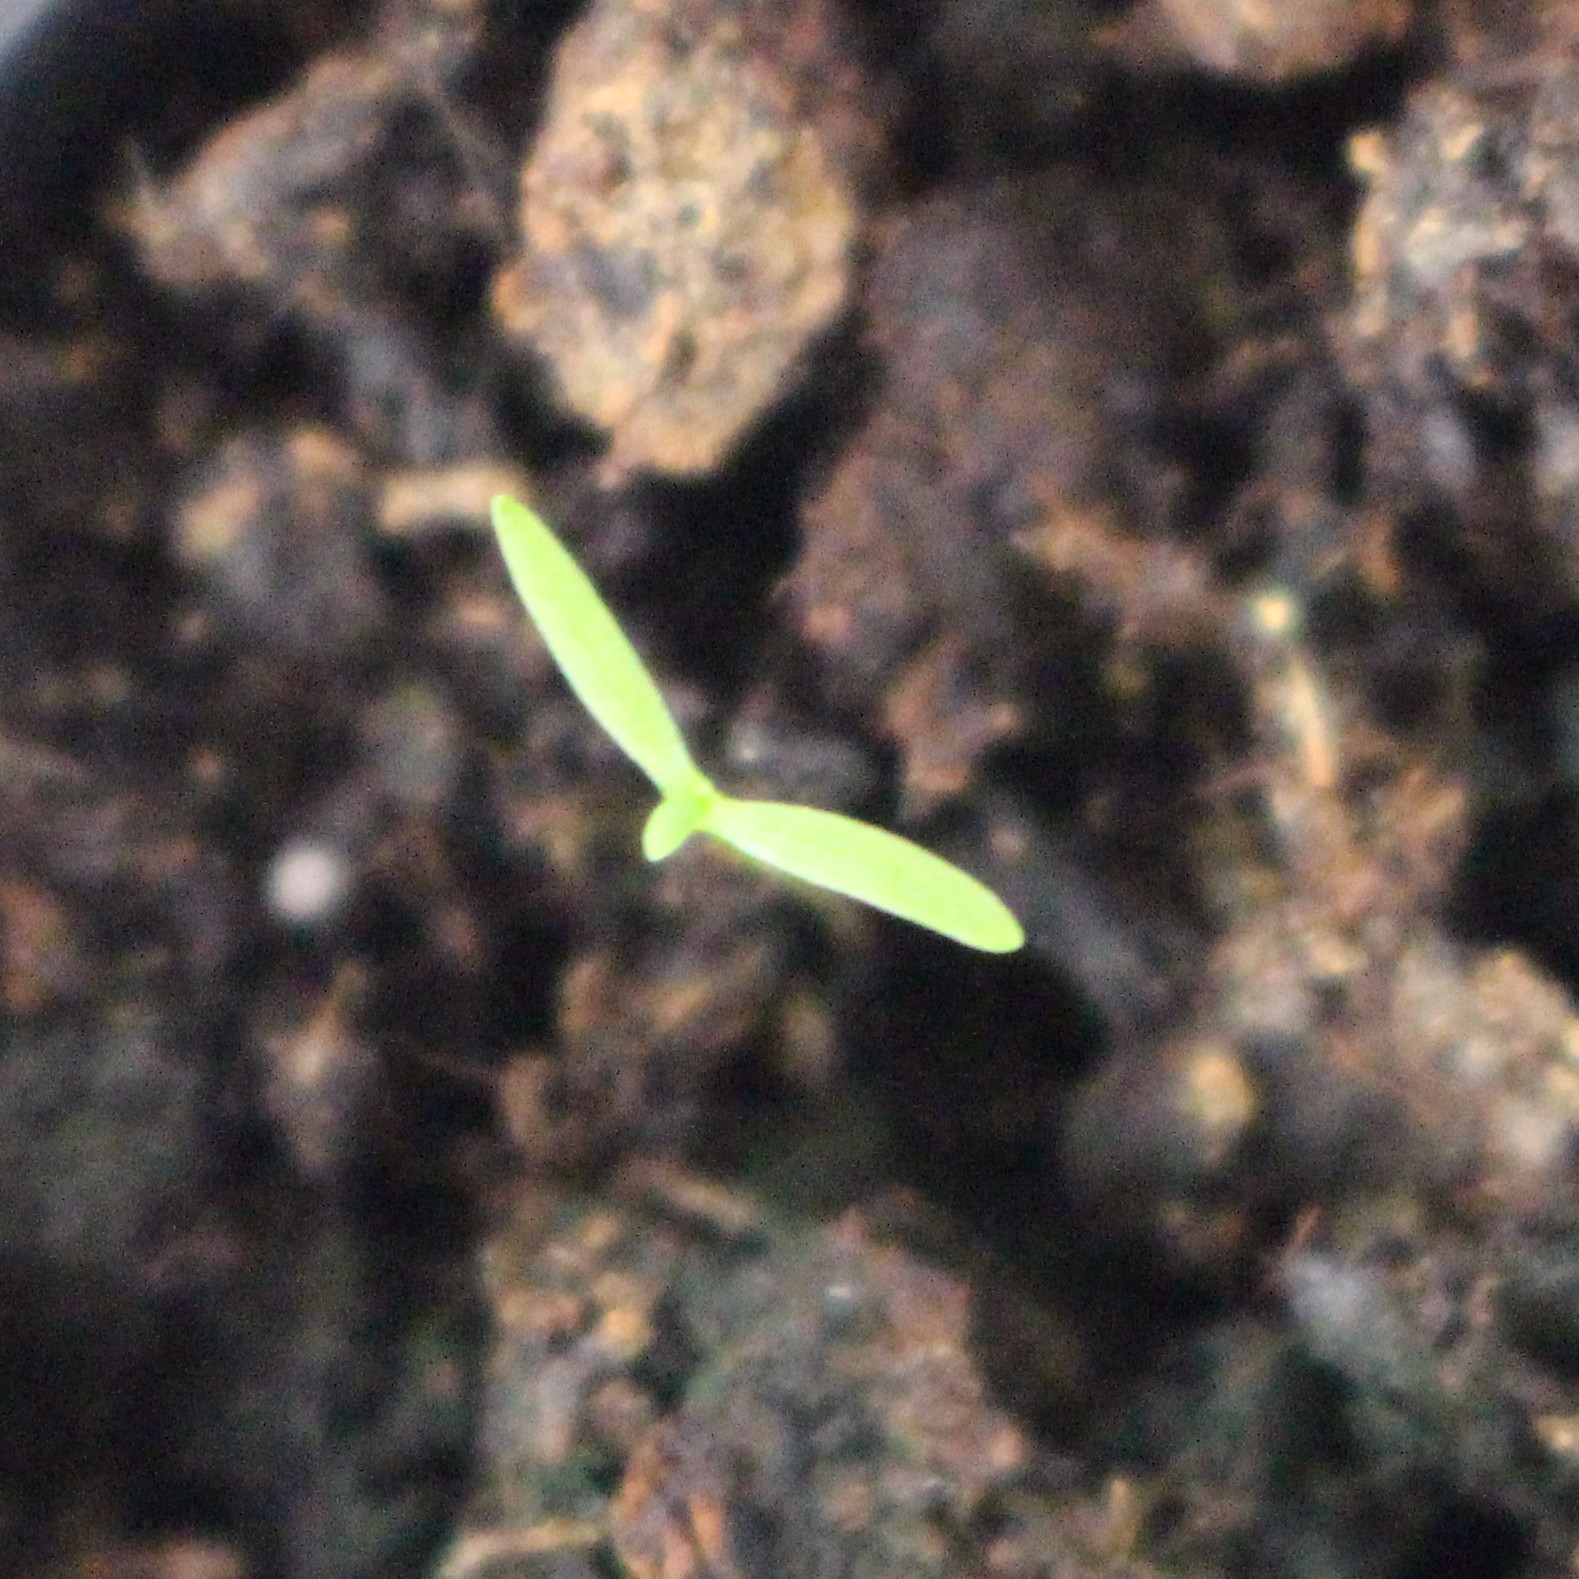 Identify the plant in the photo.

Papaver rhoeas
